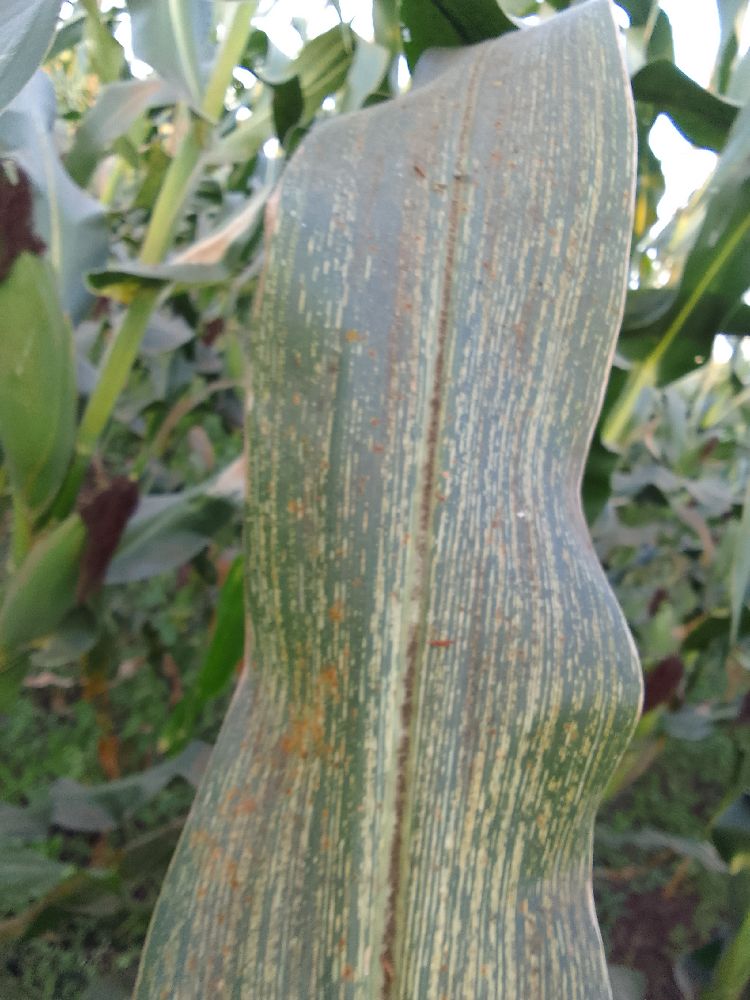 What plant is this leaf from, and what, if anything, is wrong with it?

maize, maize streak virus
